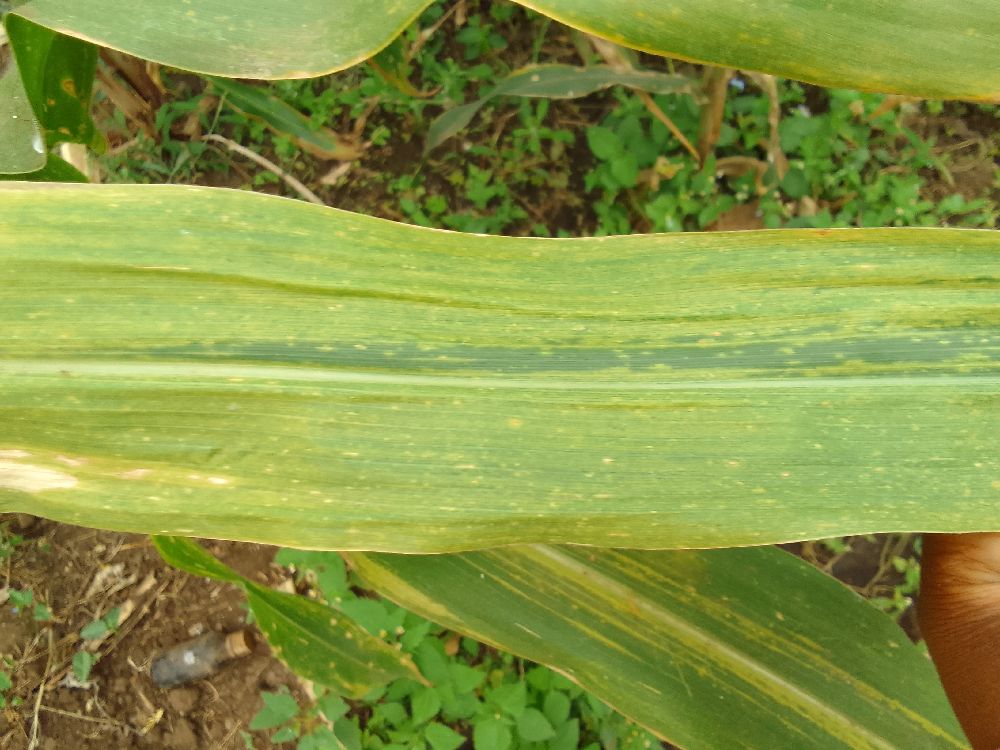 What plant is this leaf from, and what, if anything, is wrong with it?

maize, maize lethal necrosis
